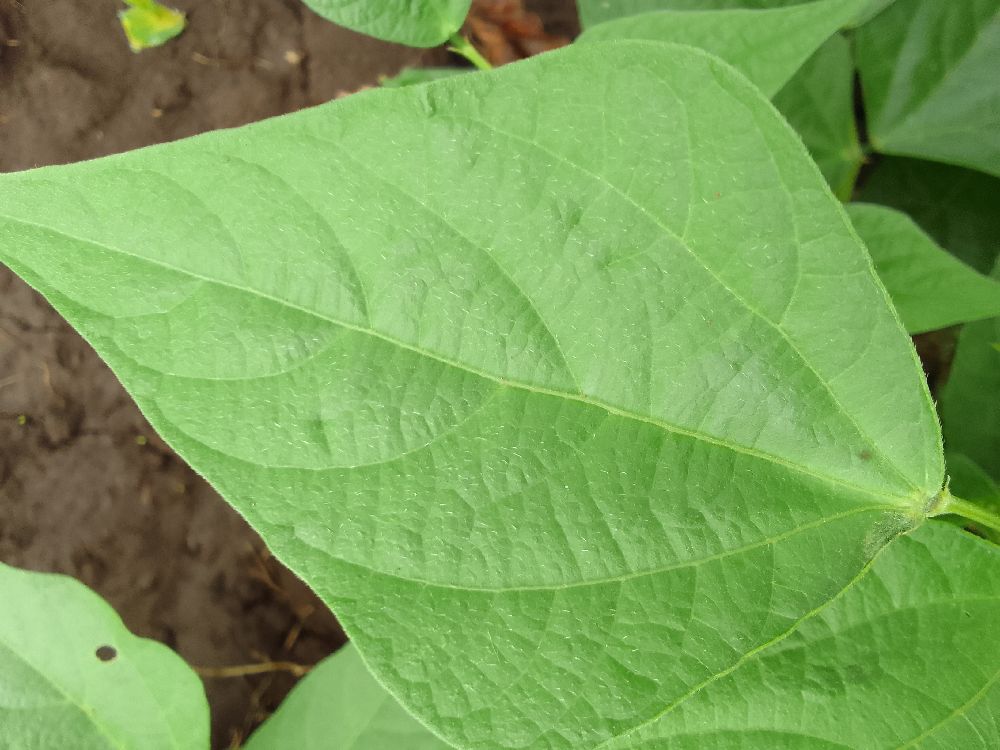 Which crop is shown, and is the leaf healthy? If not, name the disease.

common bean, healthy
